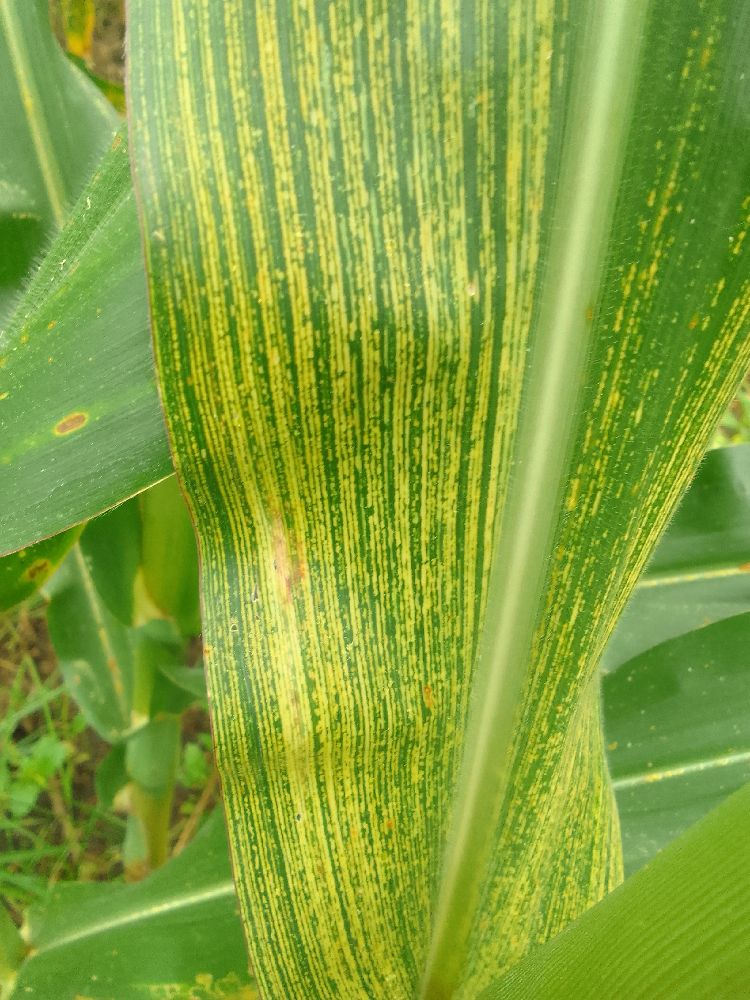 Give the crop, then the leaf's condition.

maize, maize streak virus
